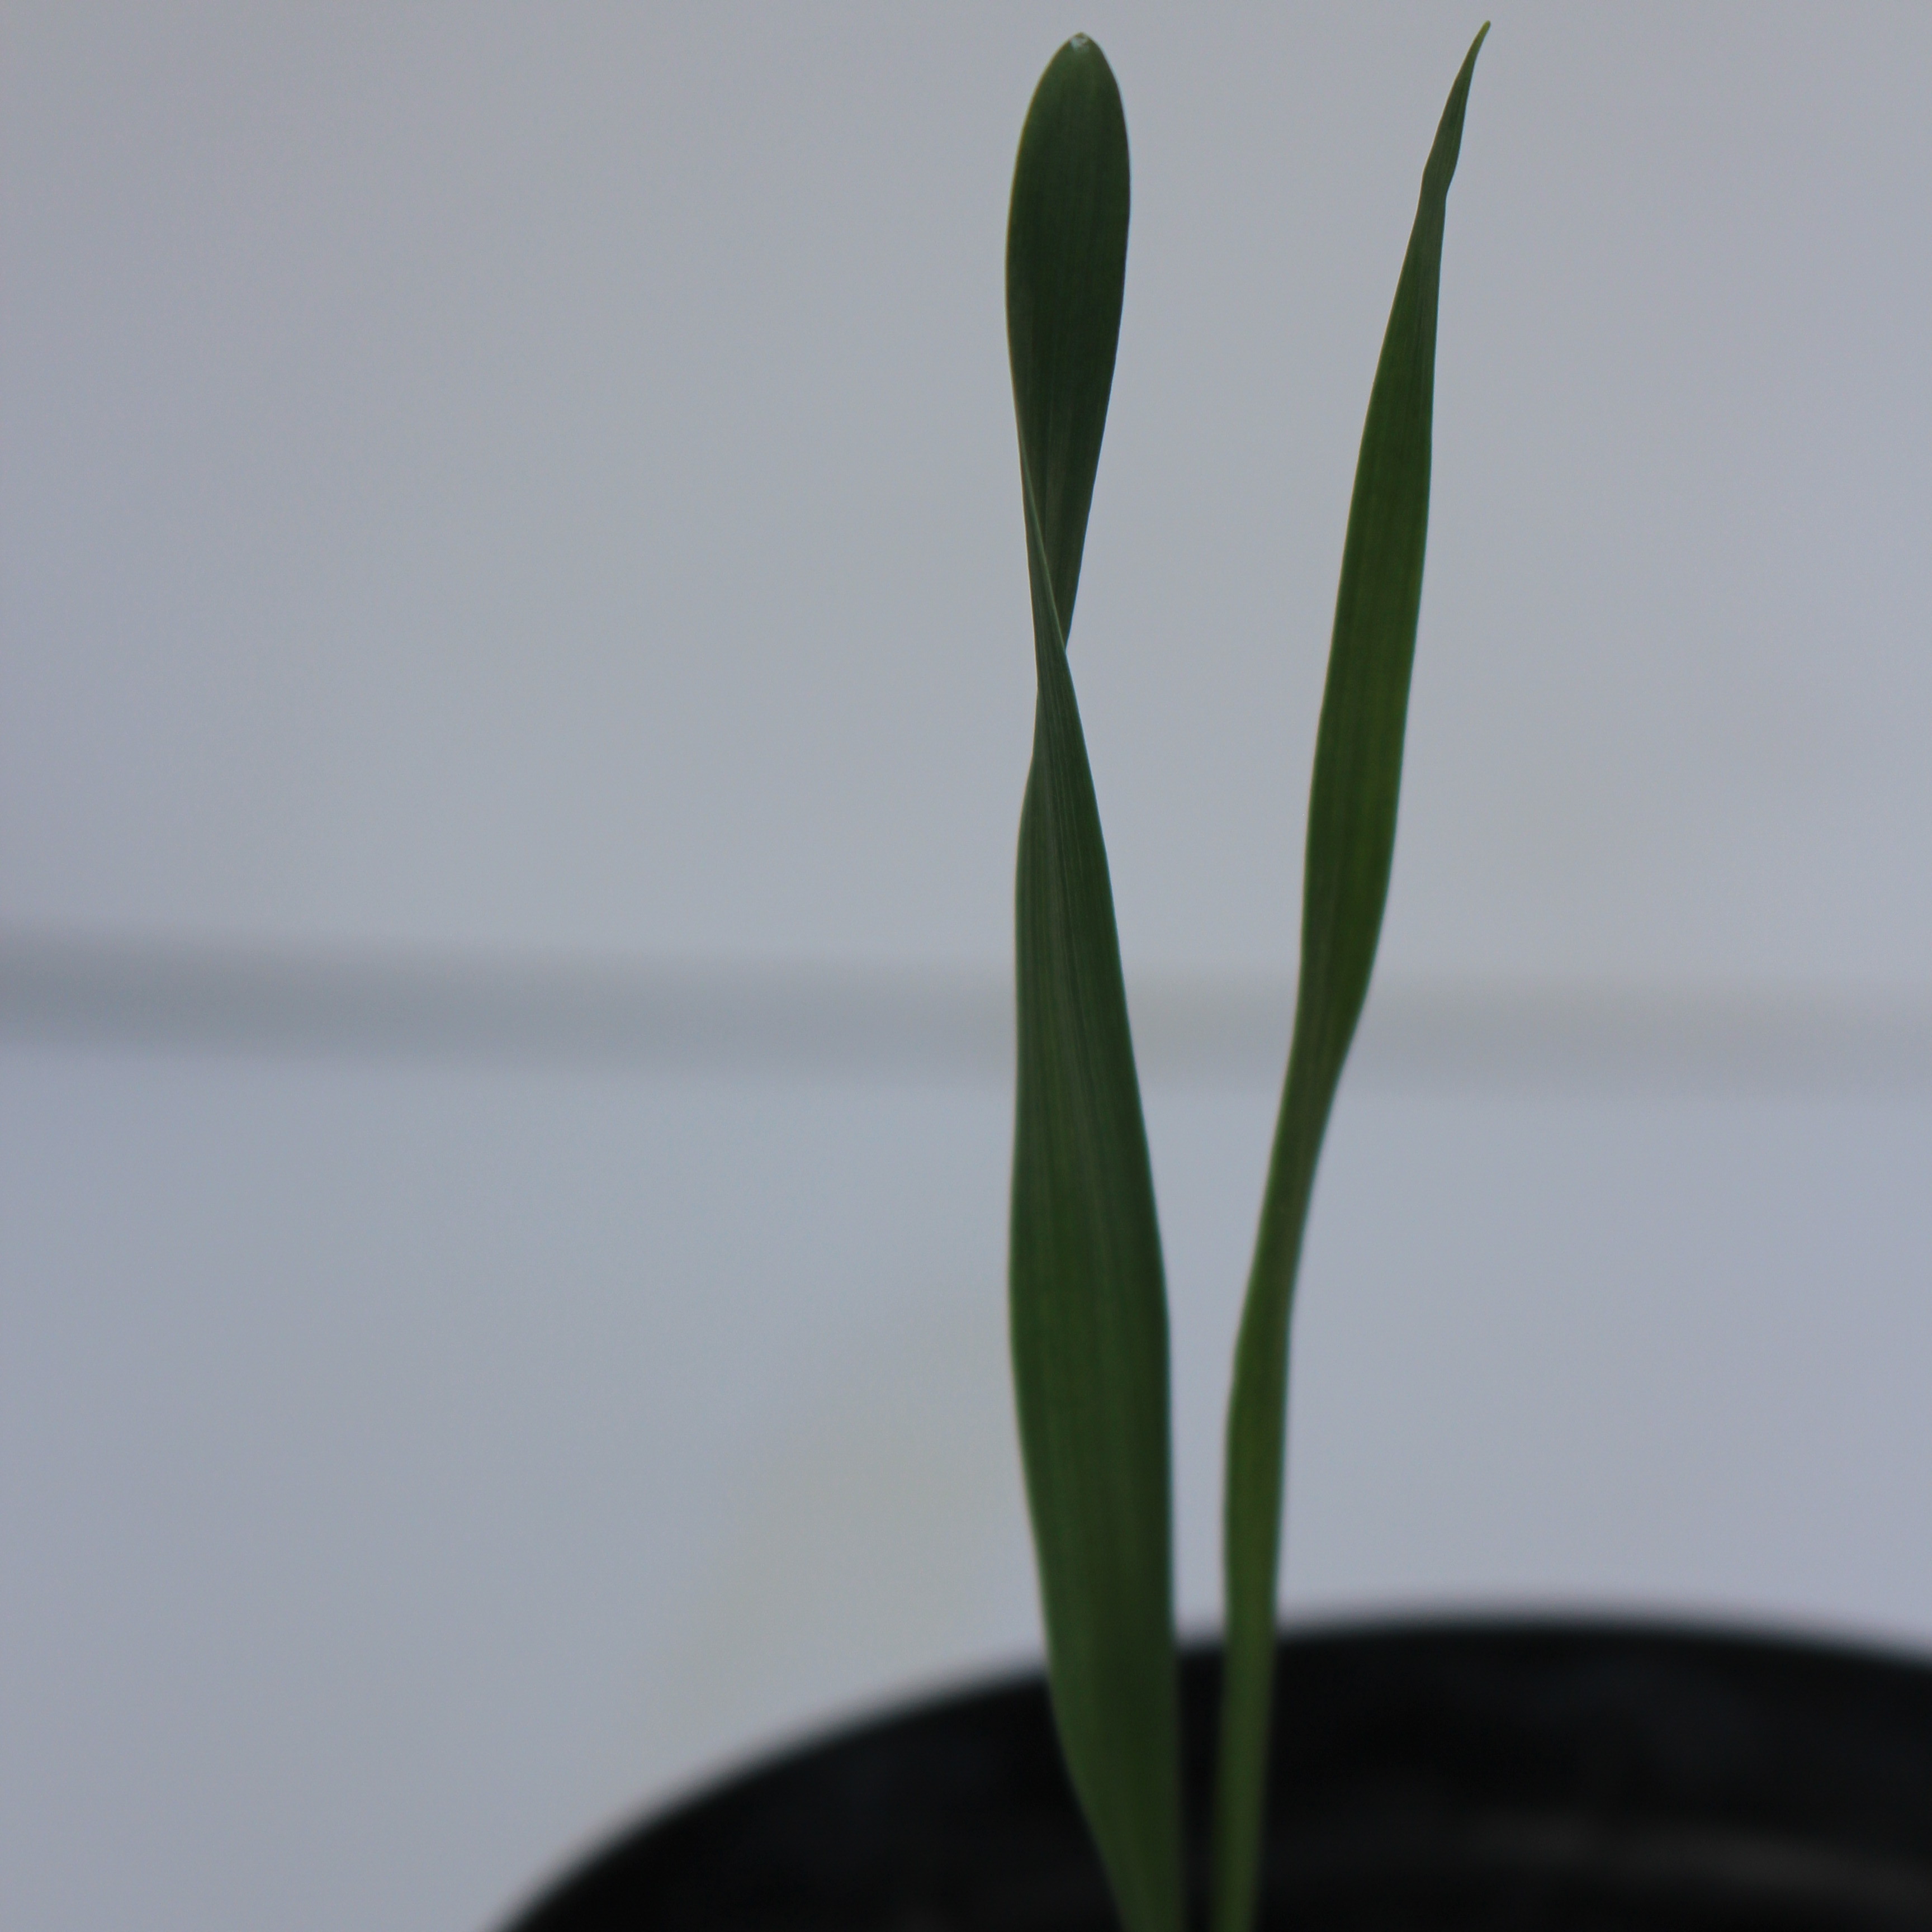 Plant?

Avena sterilis
